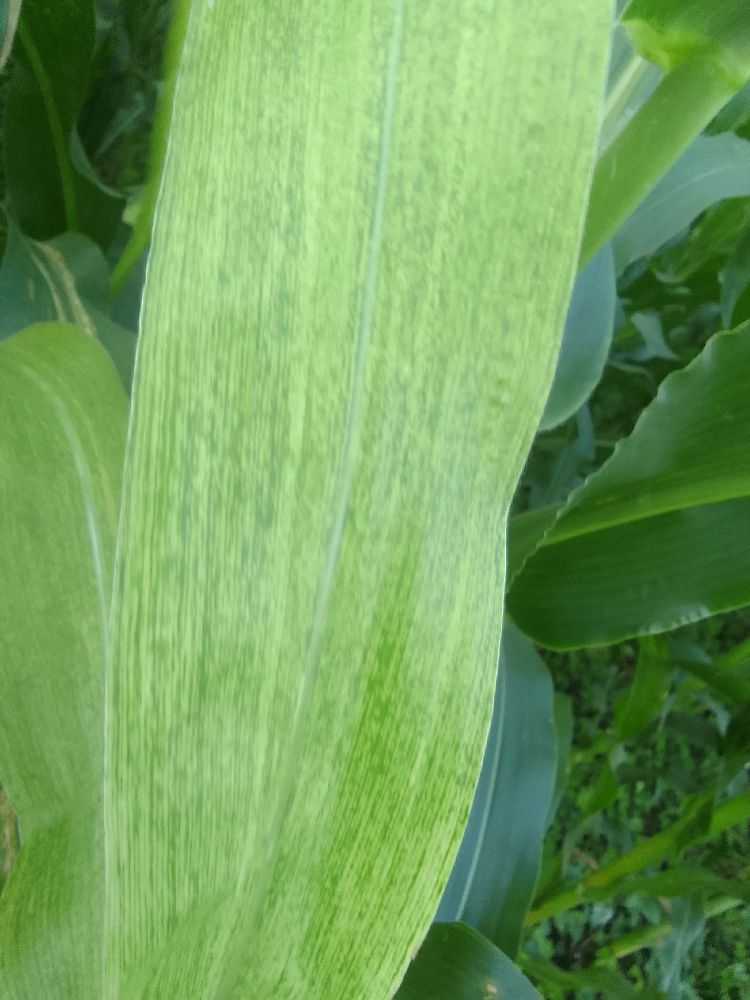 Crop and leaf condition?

maize, maize lethal necrosis
